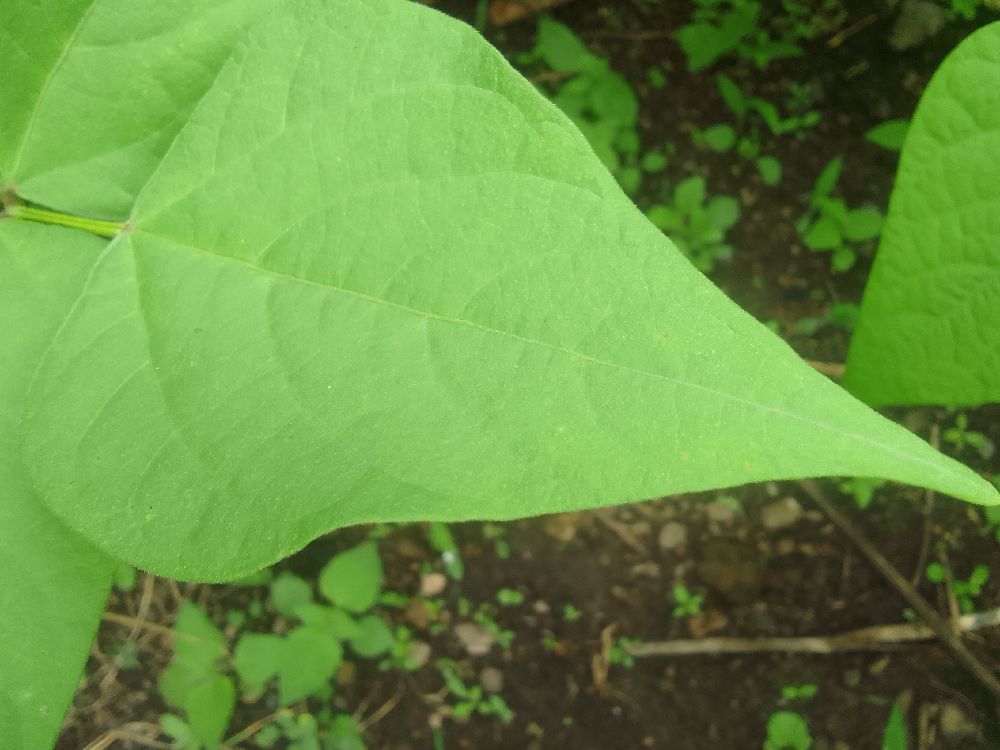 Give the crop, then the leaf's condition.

common bean, healthy
